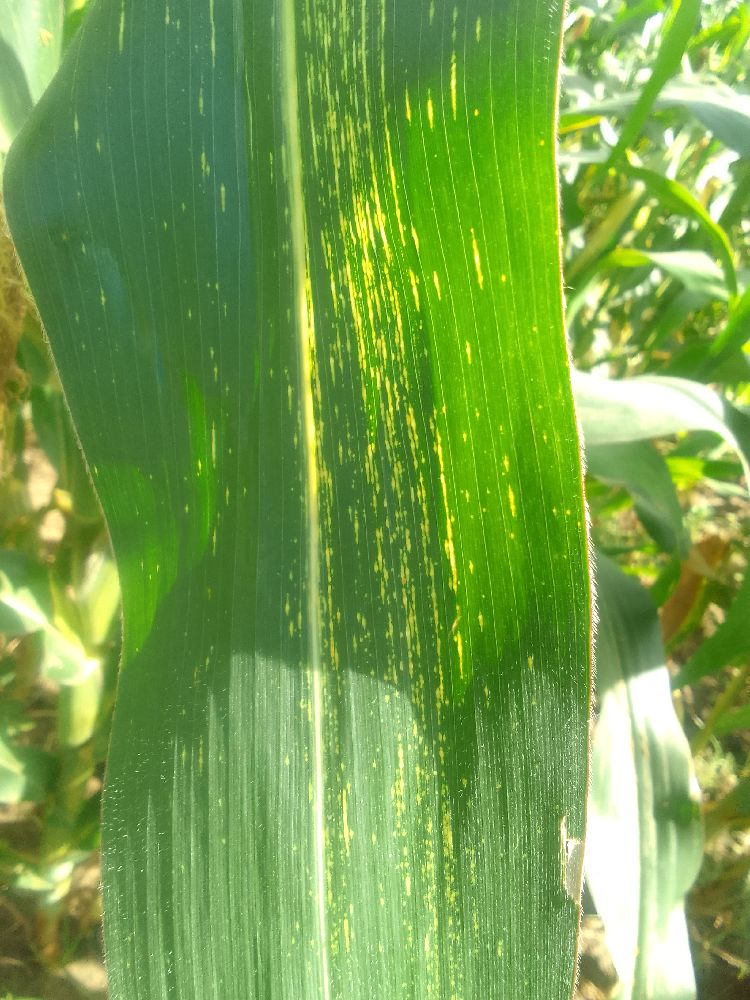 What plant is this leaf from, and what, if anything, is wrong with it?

maize, maize streak virus
